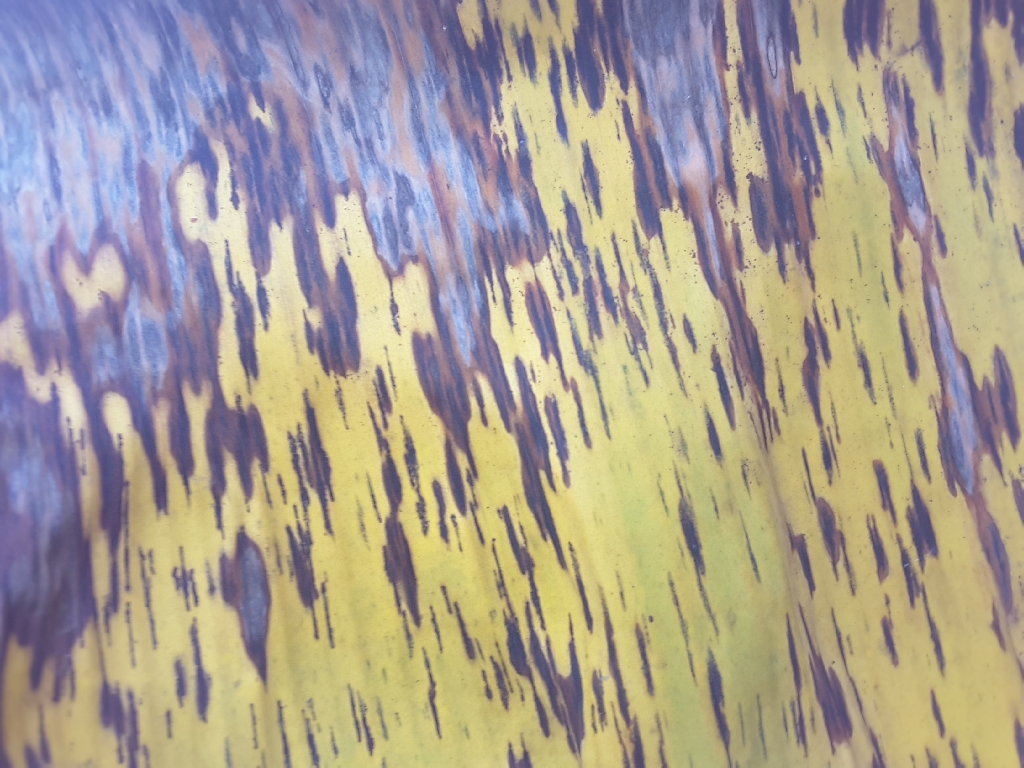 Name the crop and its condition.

banana, black sigatoka
